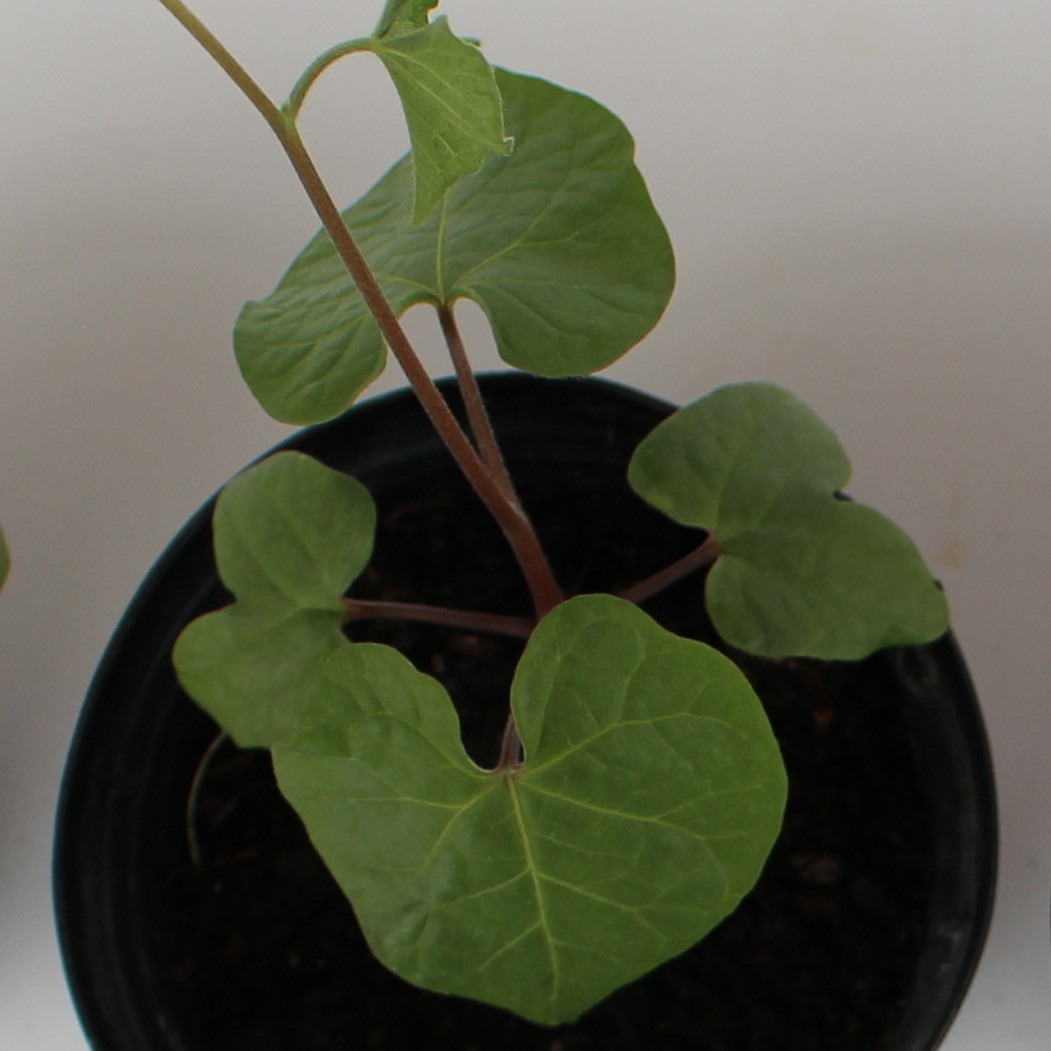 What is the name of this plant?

Convolvulus arvensis
